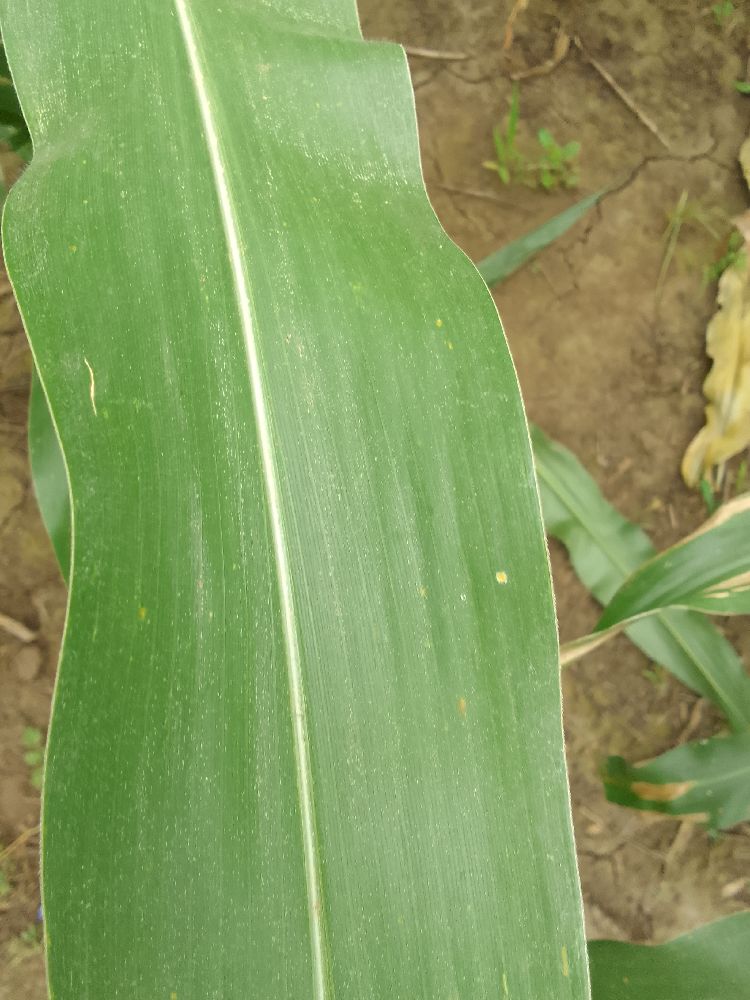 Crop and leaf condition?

maize, healthy
